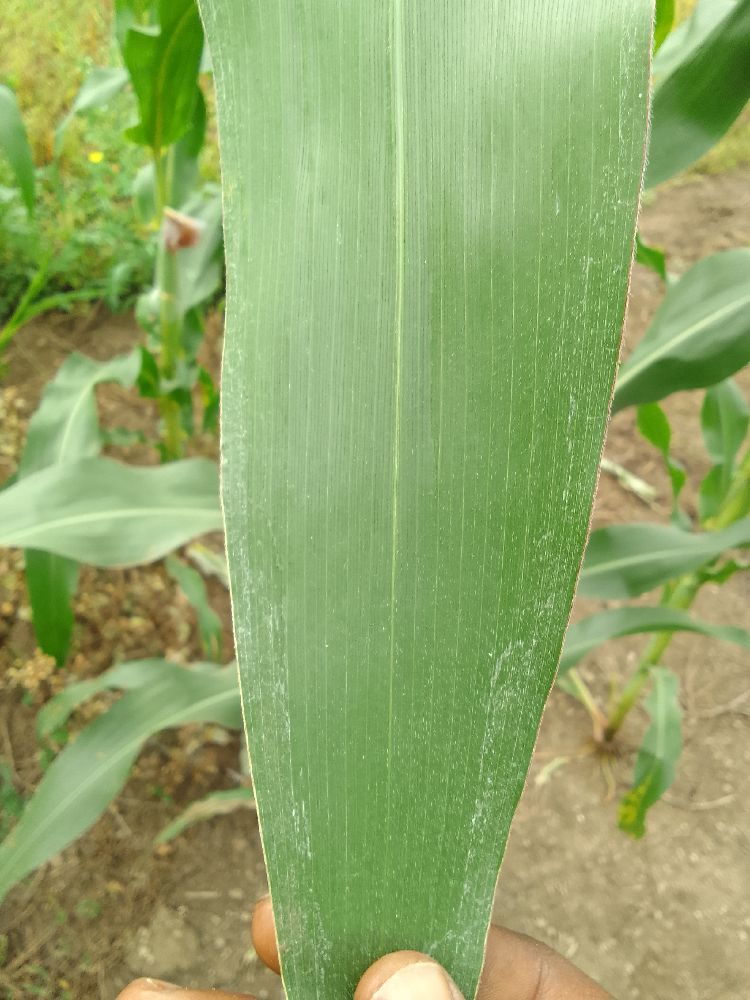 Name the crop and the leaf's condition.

maize, healthy
